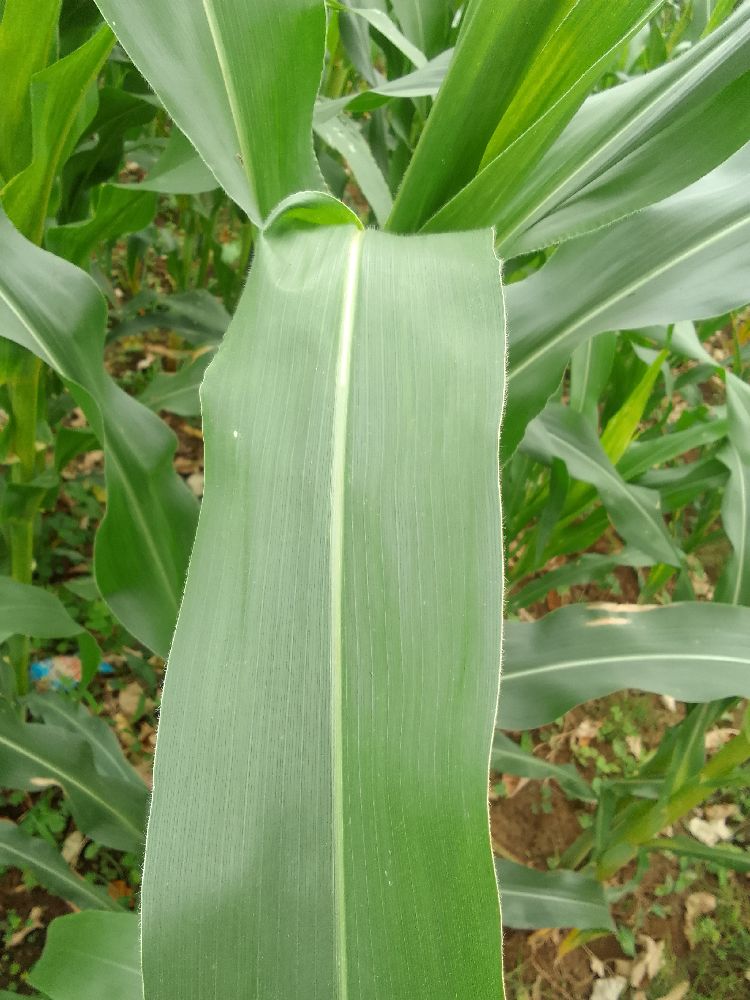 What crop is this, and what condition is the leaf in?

maize, healthy
